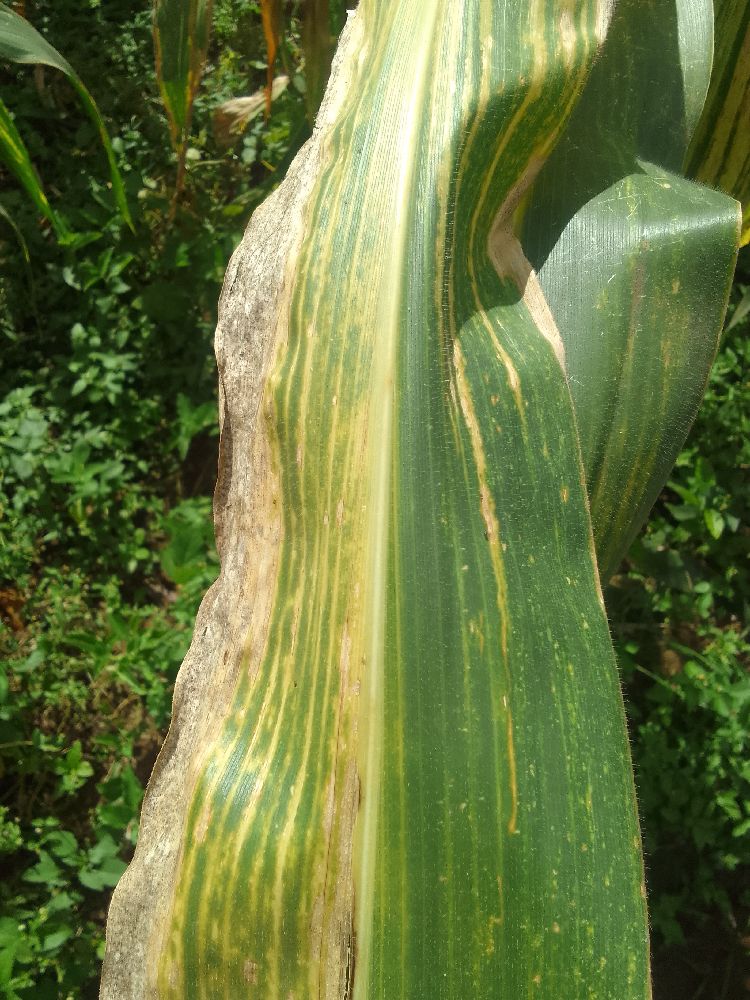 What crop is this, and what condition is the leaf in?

maize, maize lethal necrosis
